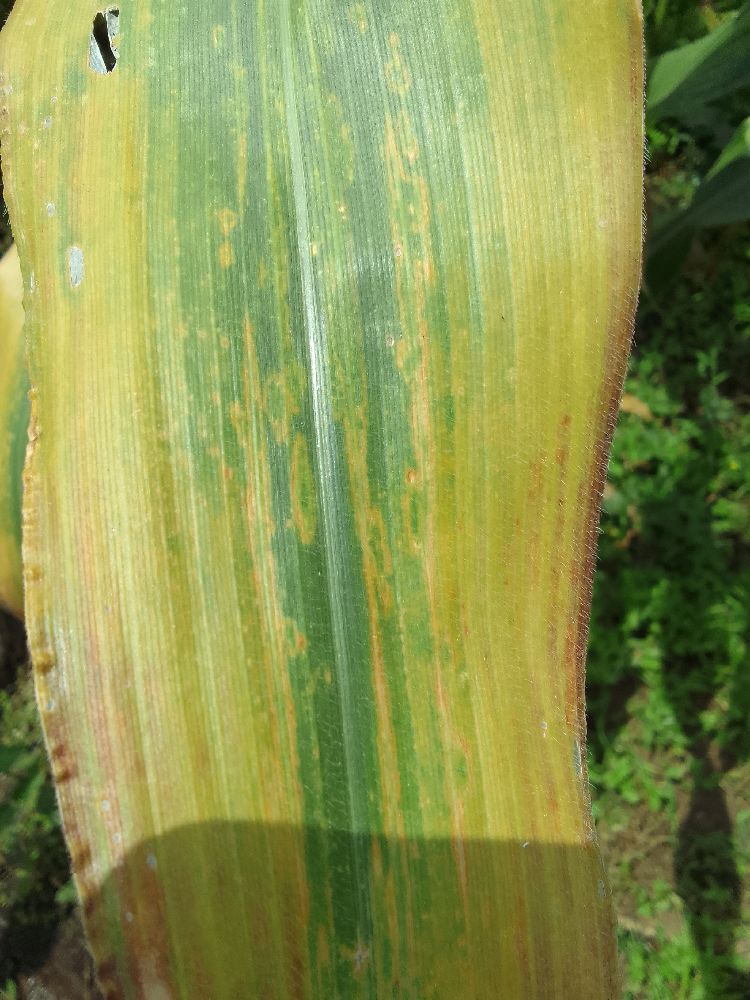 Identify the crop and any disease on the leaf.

maize, maize lethal necrosis
